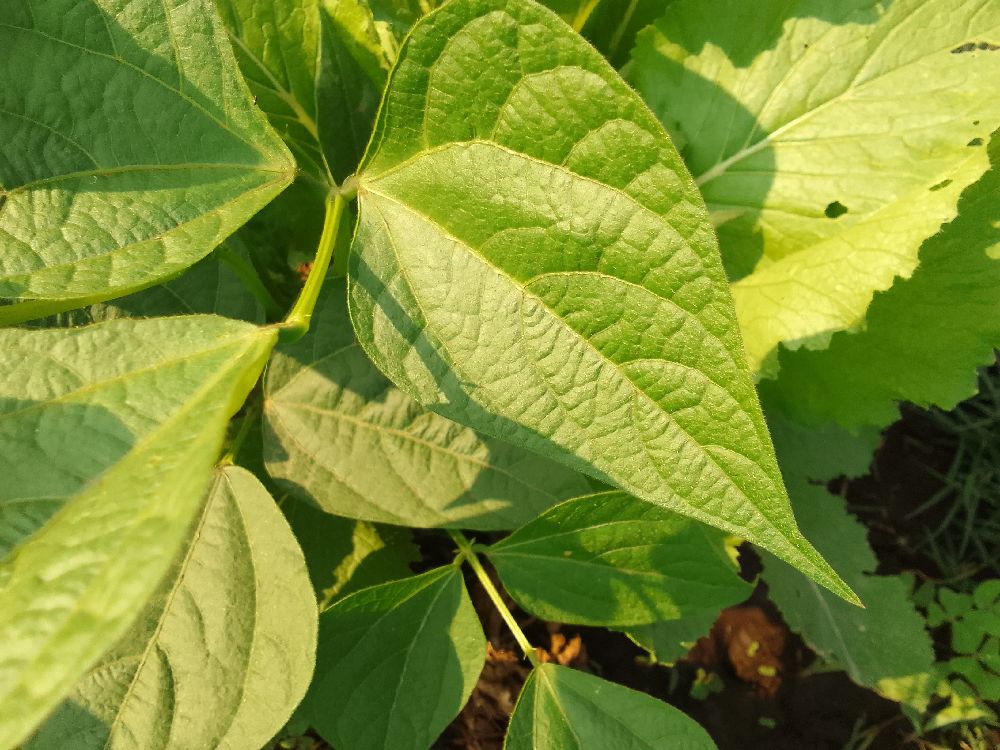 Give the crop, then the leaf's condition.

common bean, healthy
